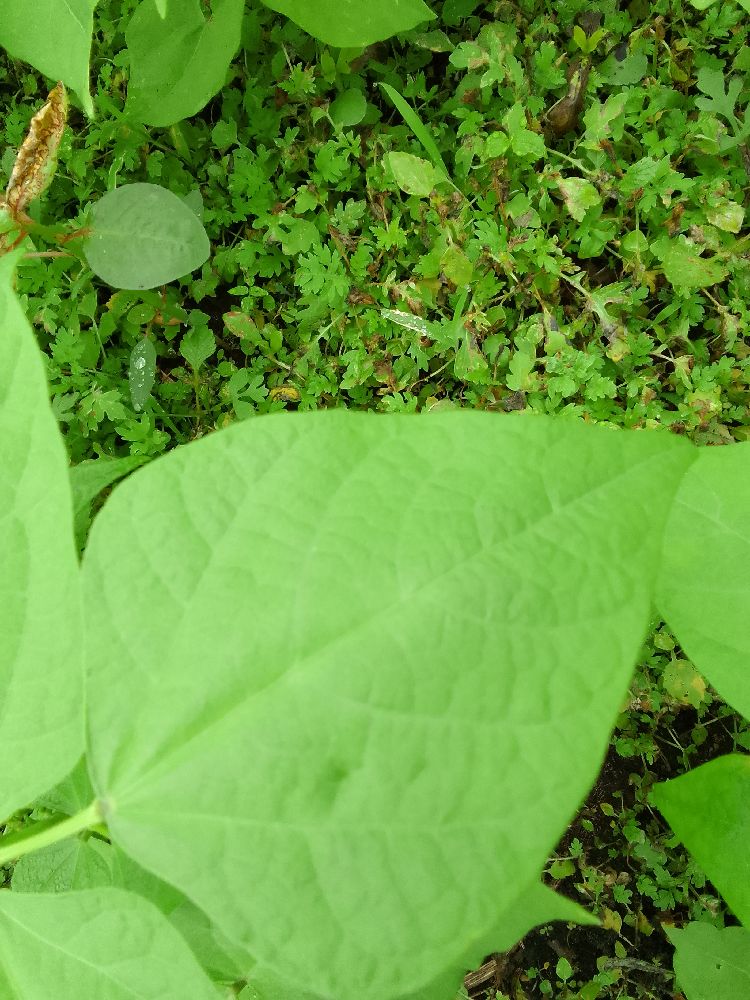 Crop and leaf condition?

common bean, healthy
